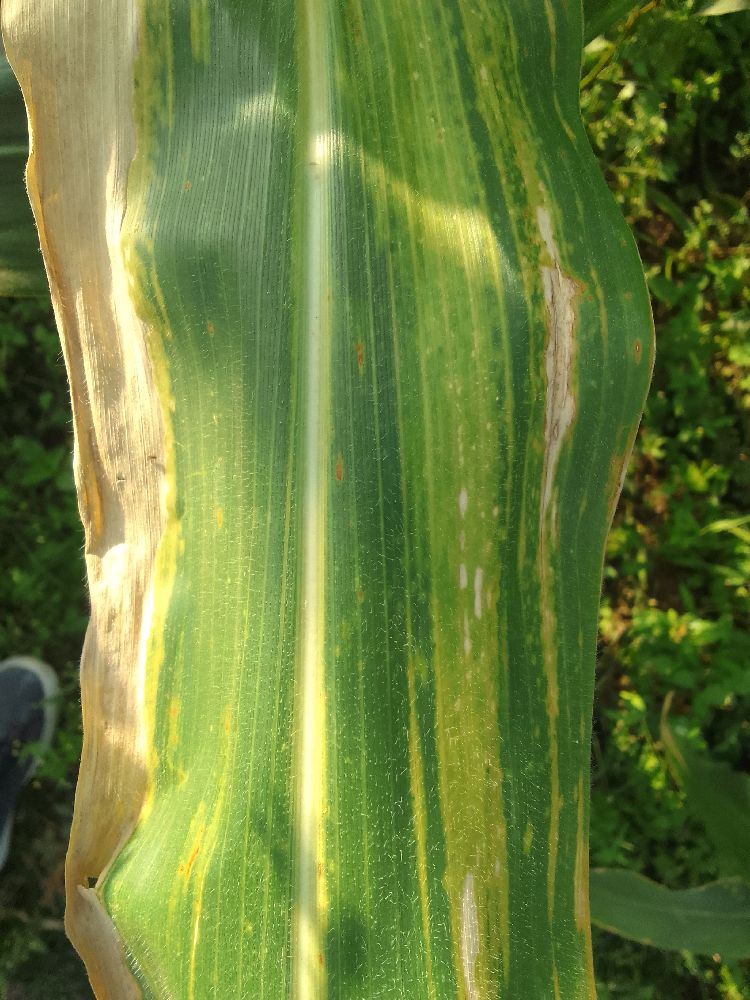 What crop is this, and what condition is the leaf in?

maize, maize lethal necrosis
